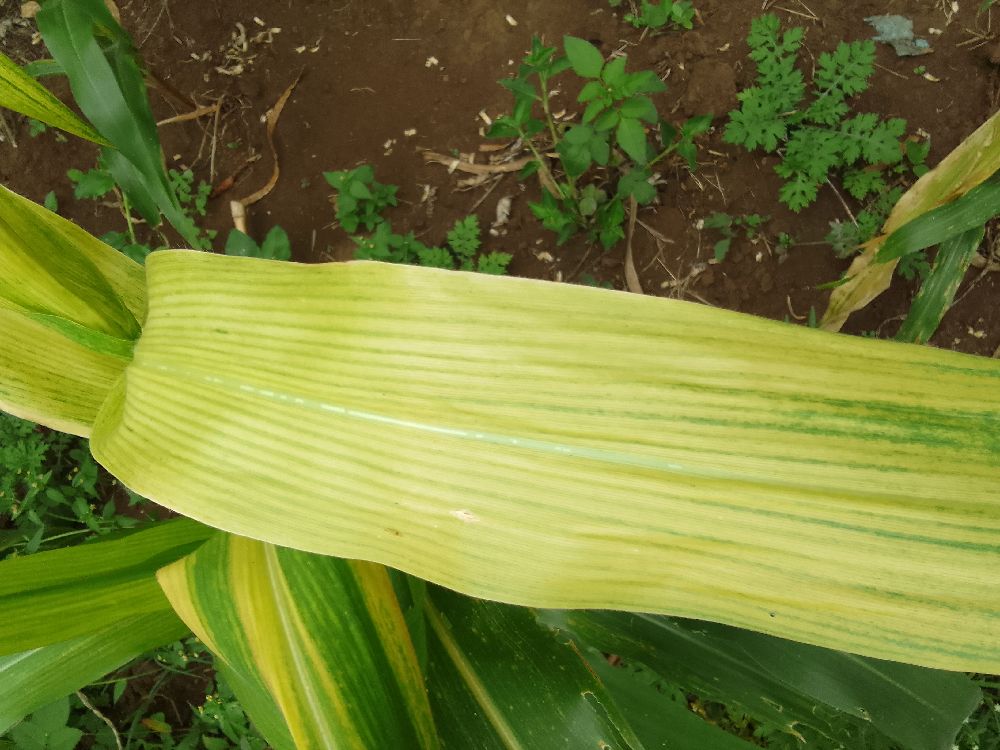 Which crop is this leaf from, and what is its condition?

maize, maize lethal necrosis
